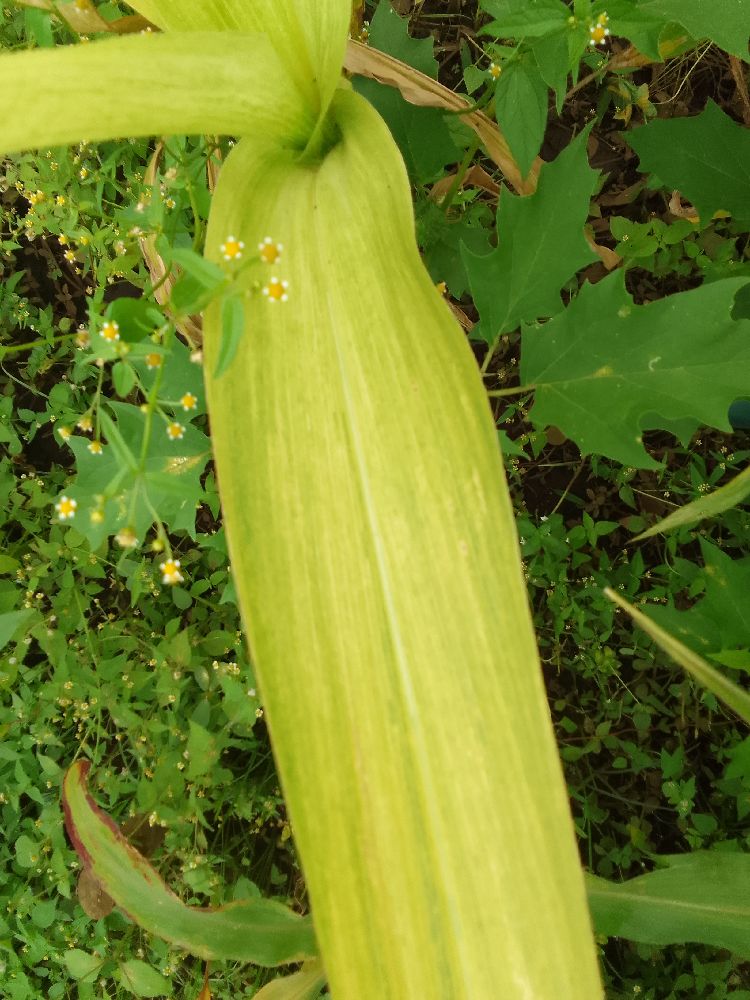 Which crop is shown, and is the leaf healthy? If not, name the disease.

maize, maize lethal necrosis
